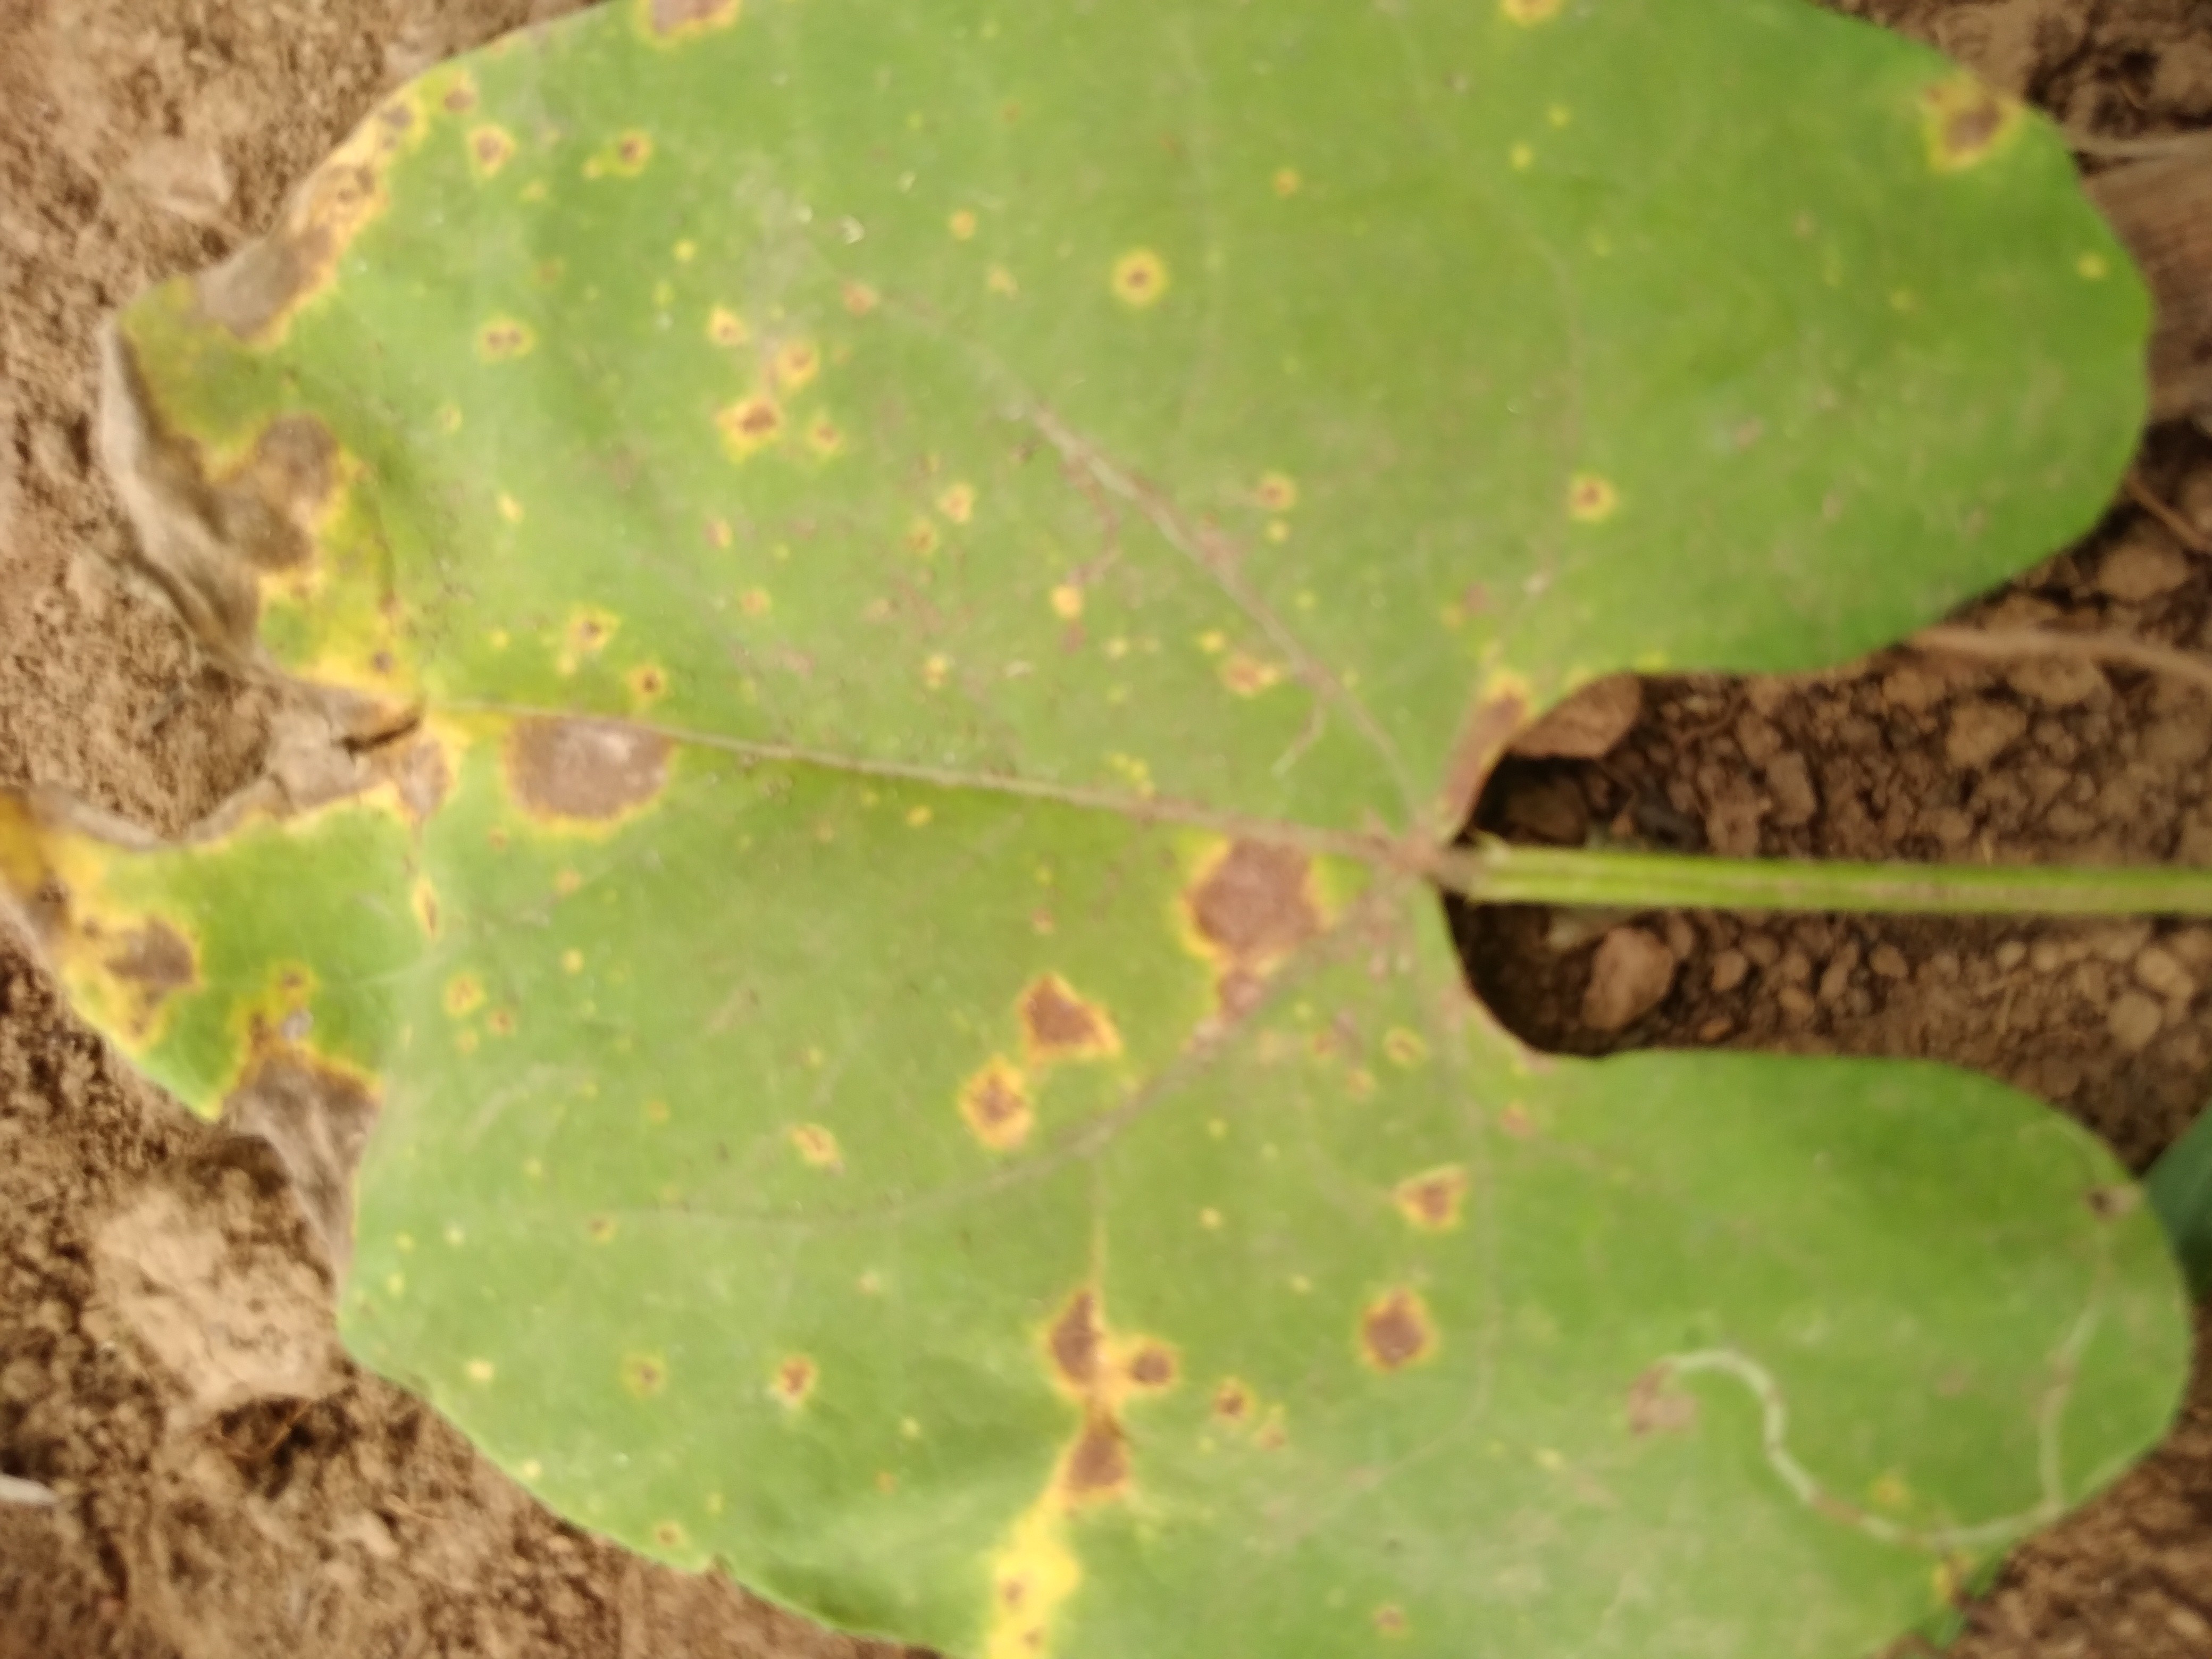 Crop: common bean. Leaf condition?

rust
